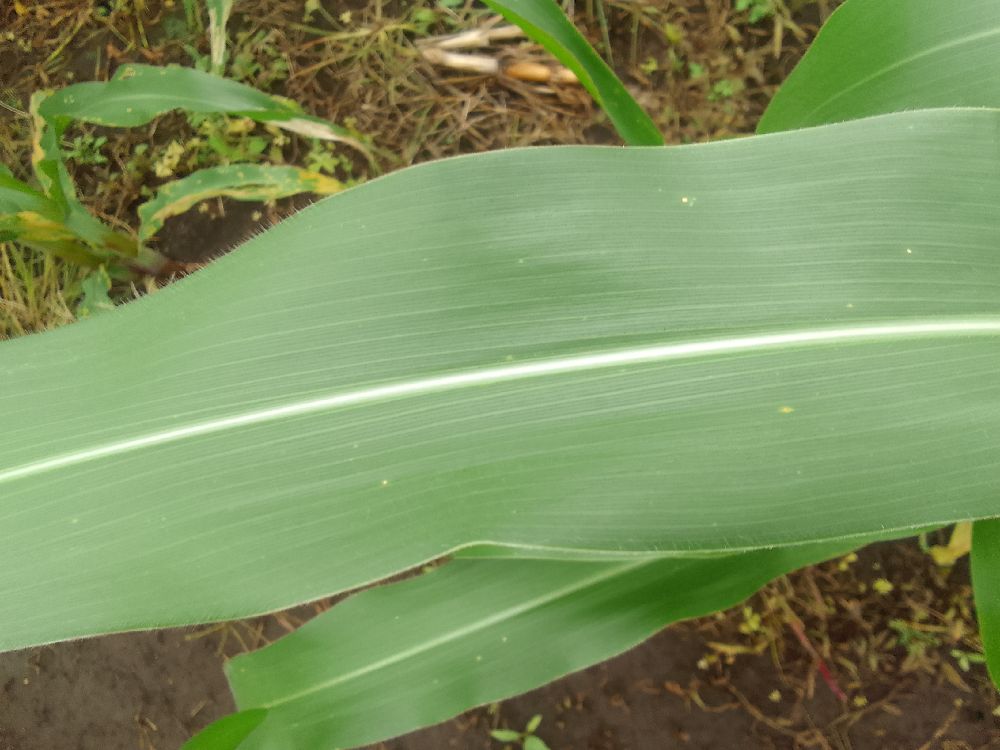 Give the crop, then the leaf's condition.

maize, healthy
